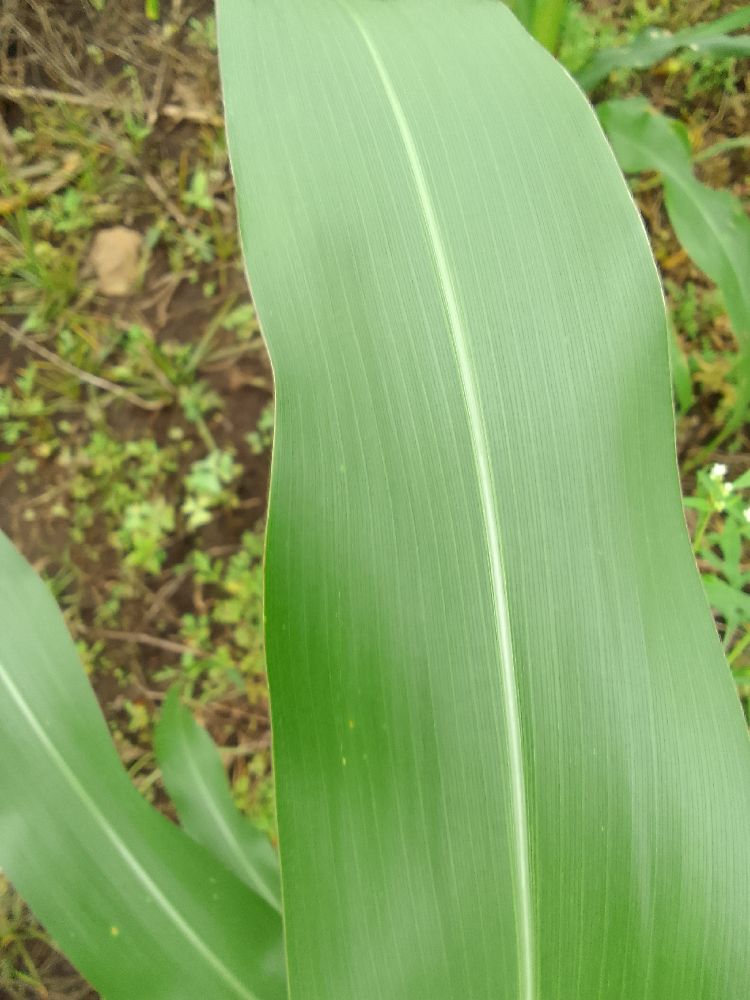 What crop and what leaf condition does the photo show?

maize, healthy
